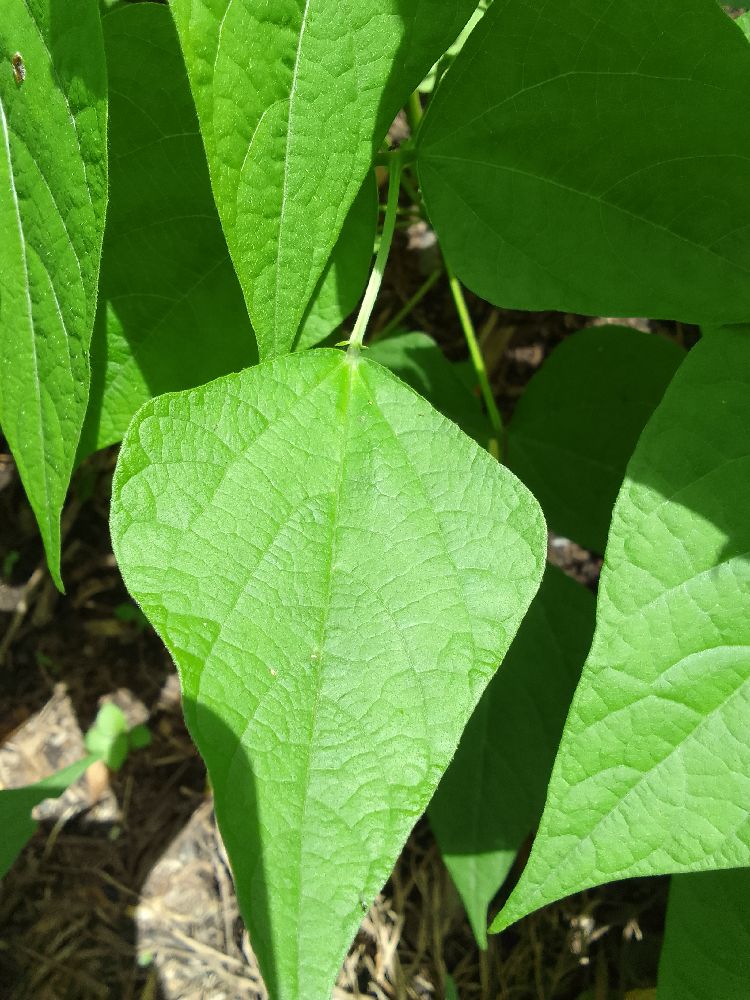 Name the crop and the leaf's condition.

common bean, healthy
